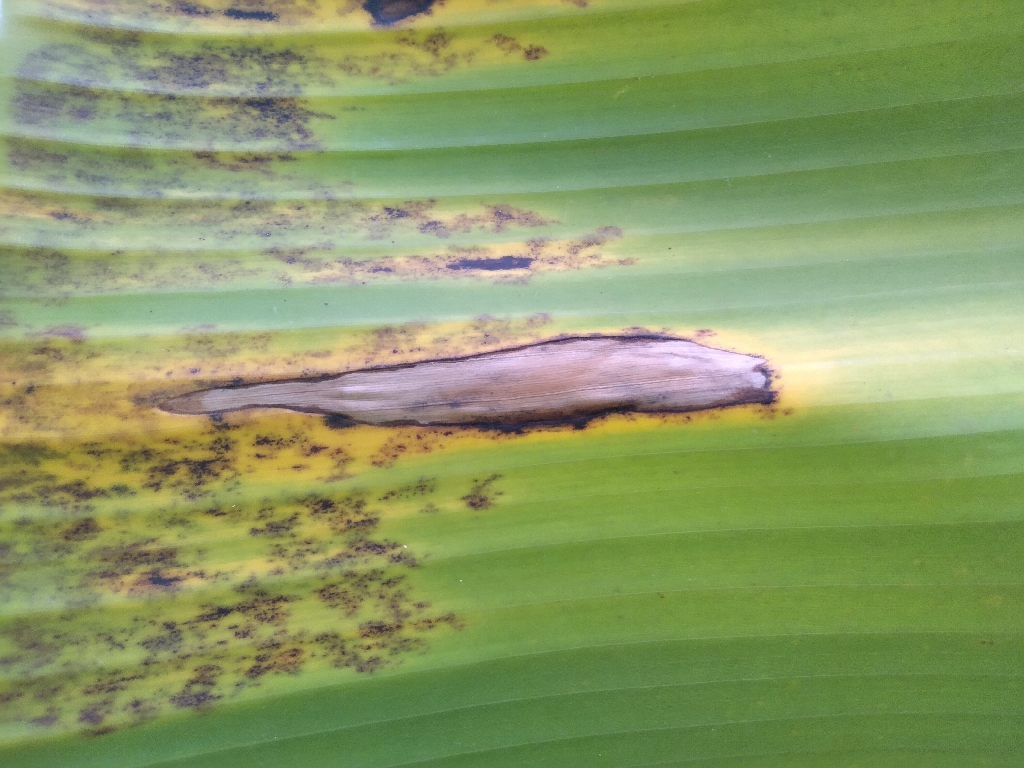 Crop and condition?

banana, black sigatoka
